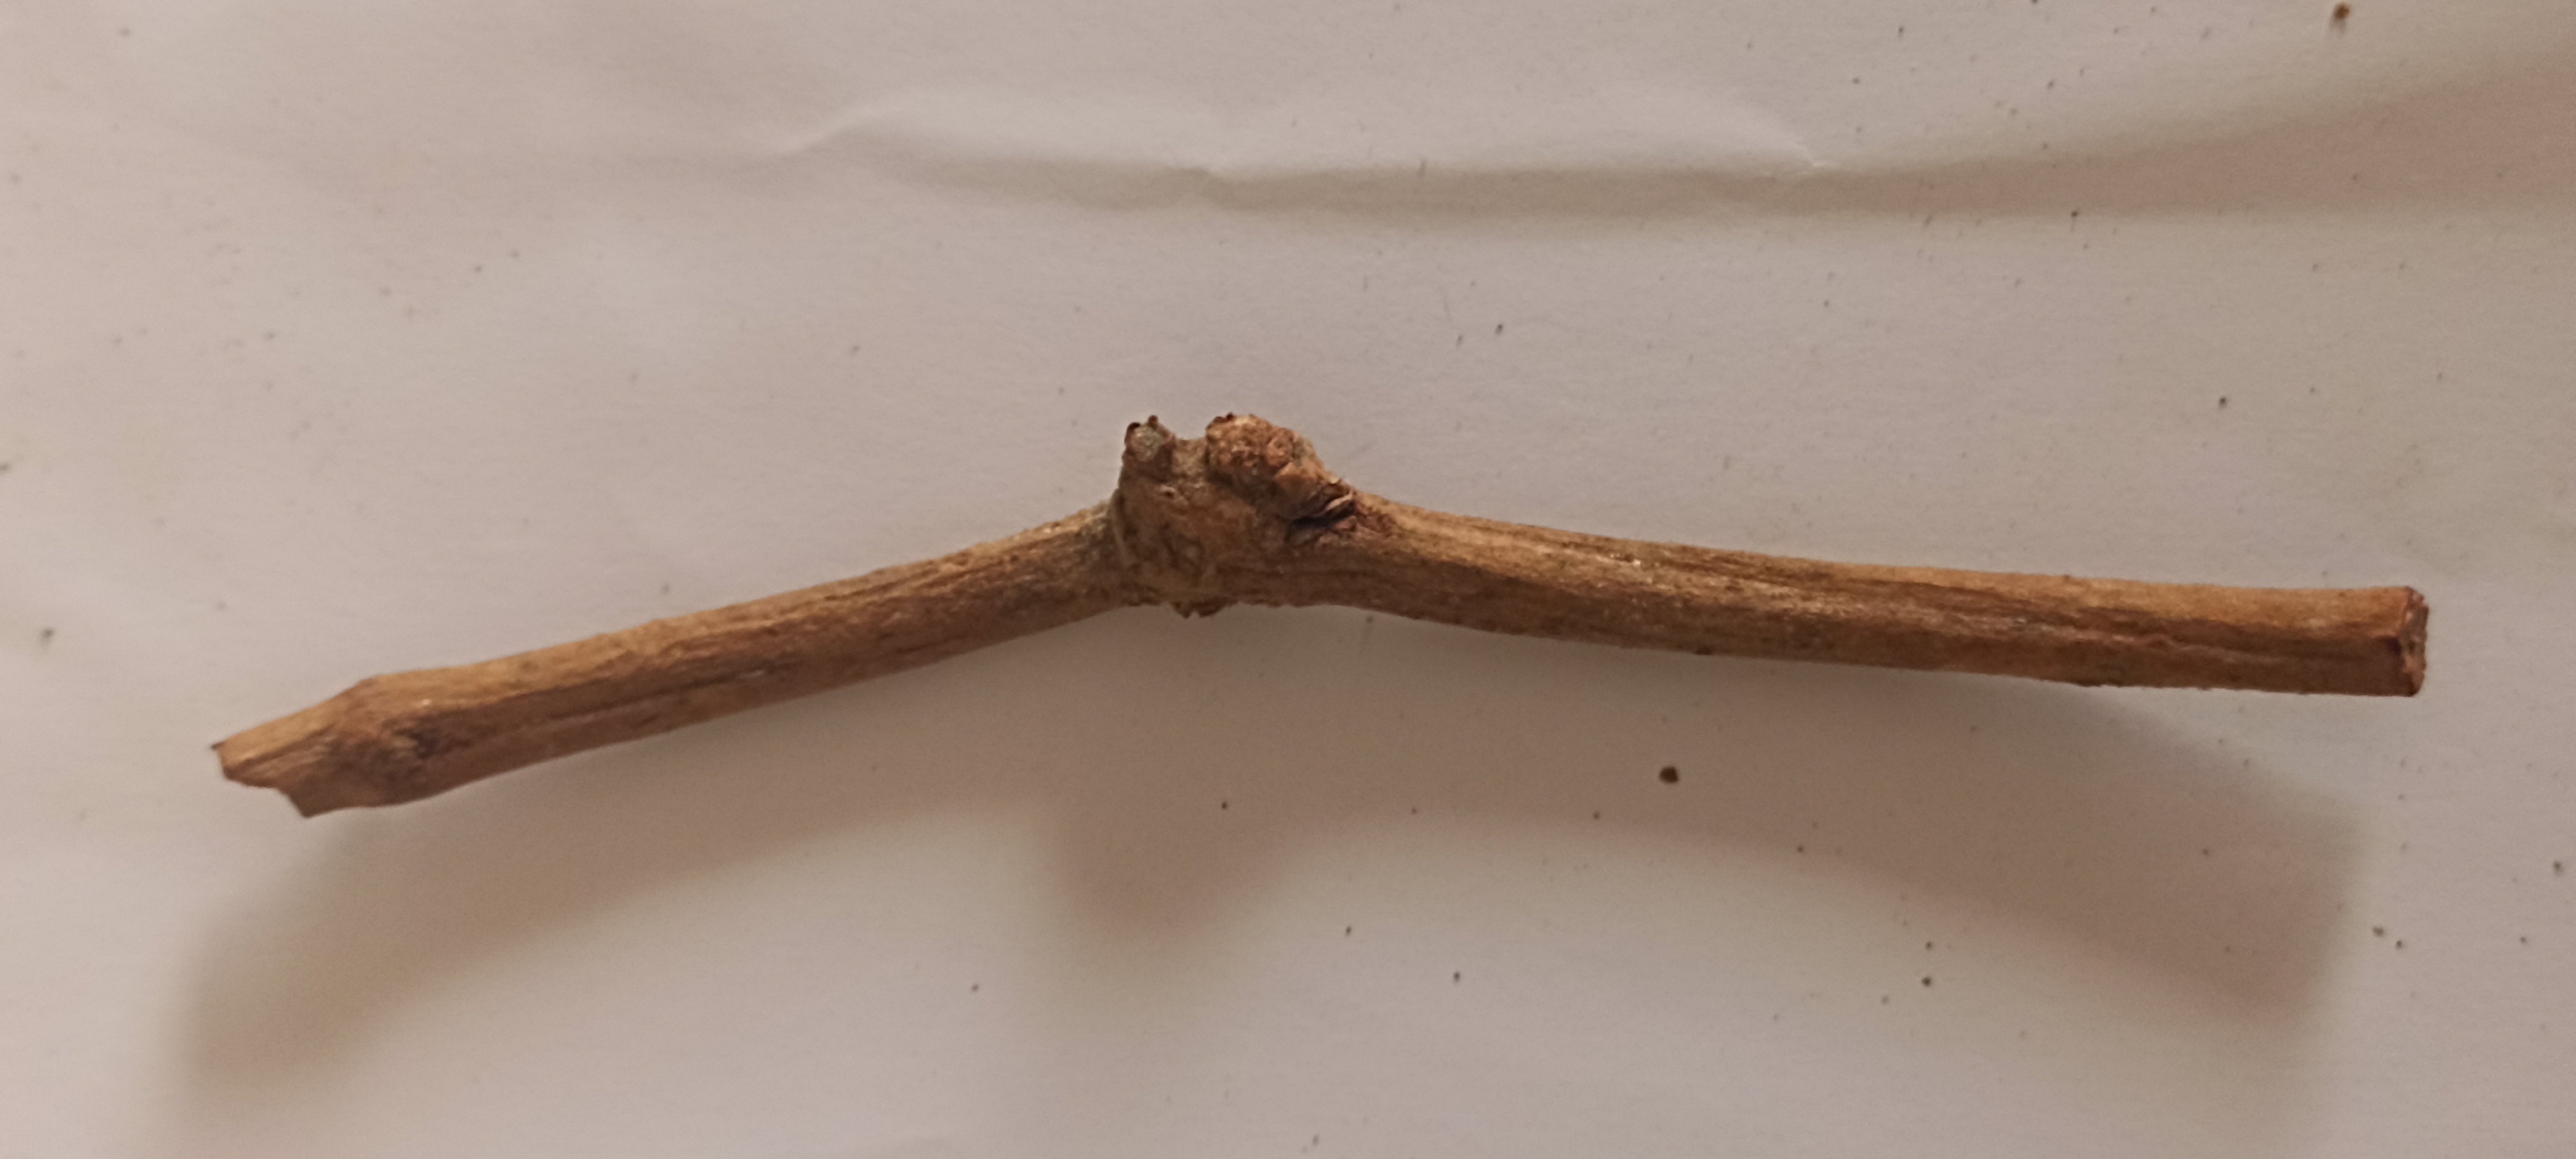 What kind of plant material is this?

manjistha
